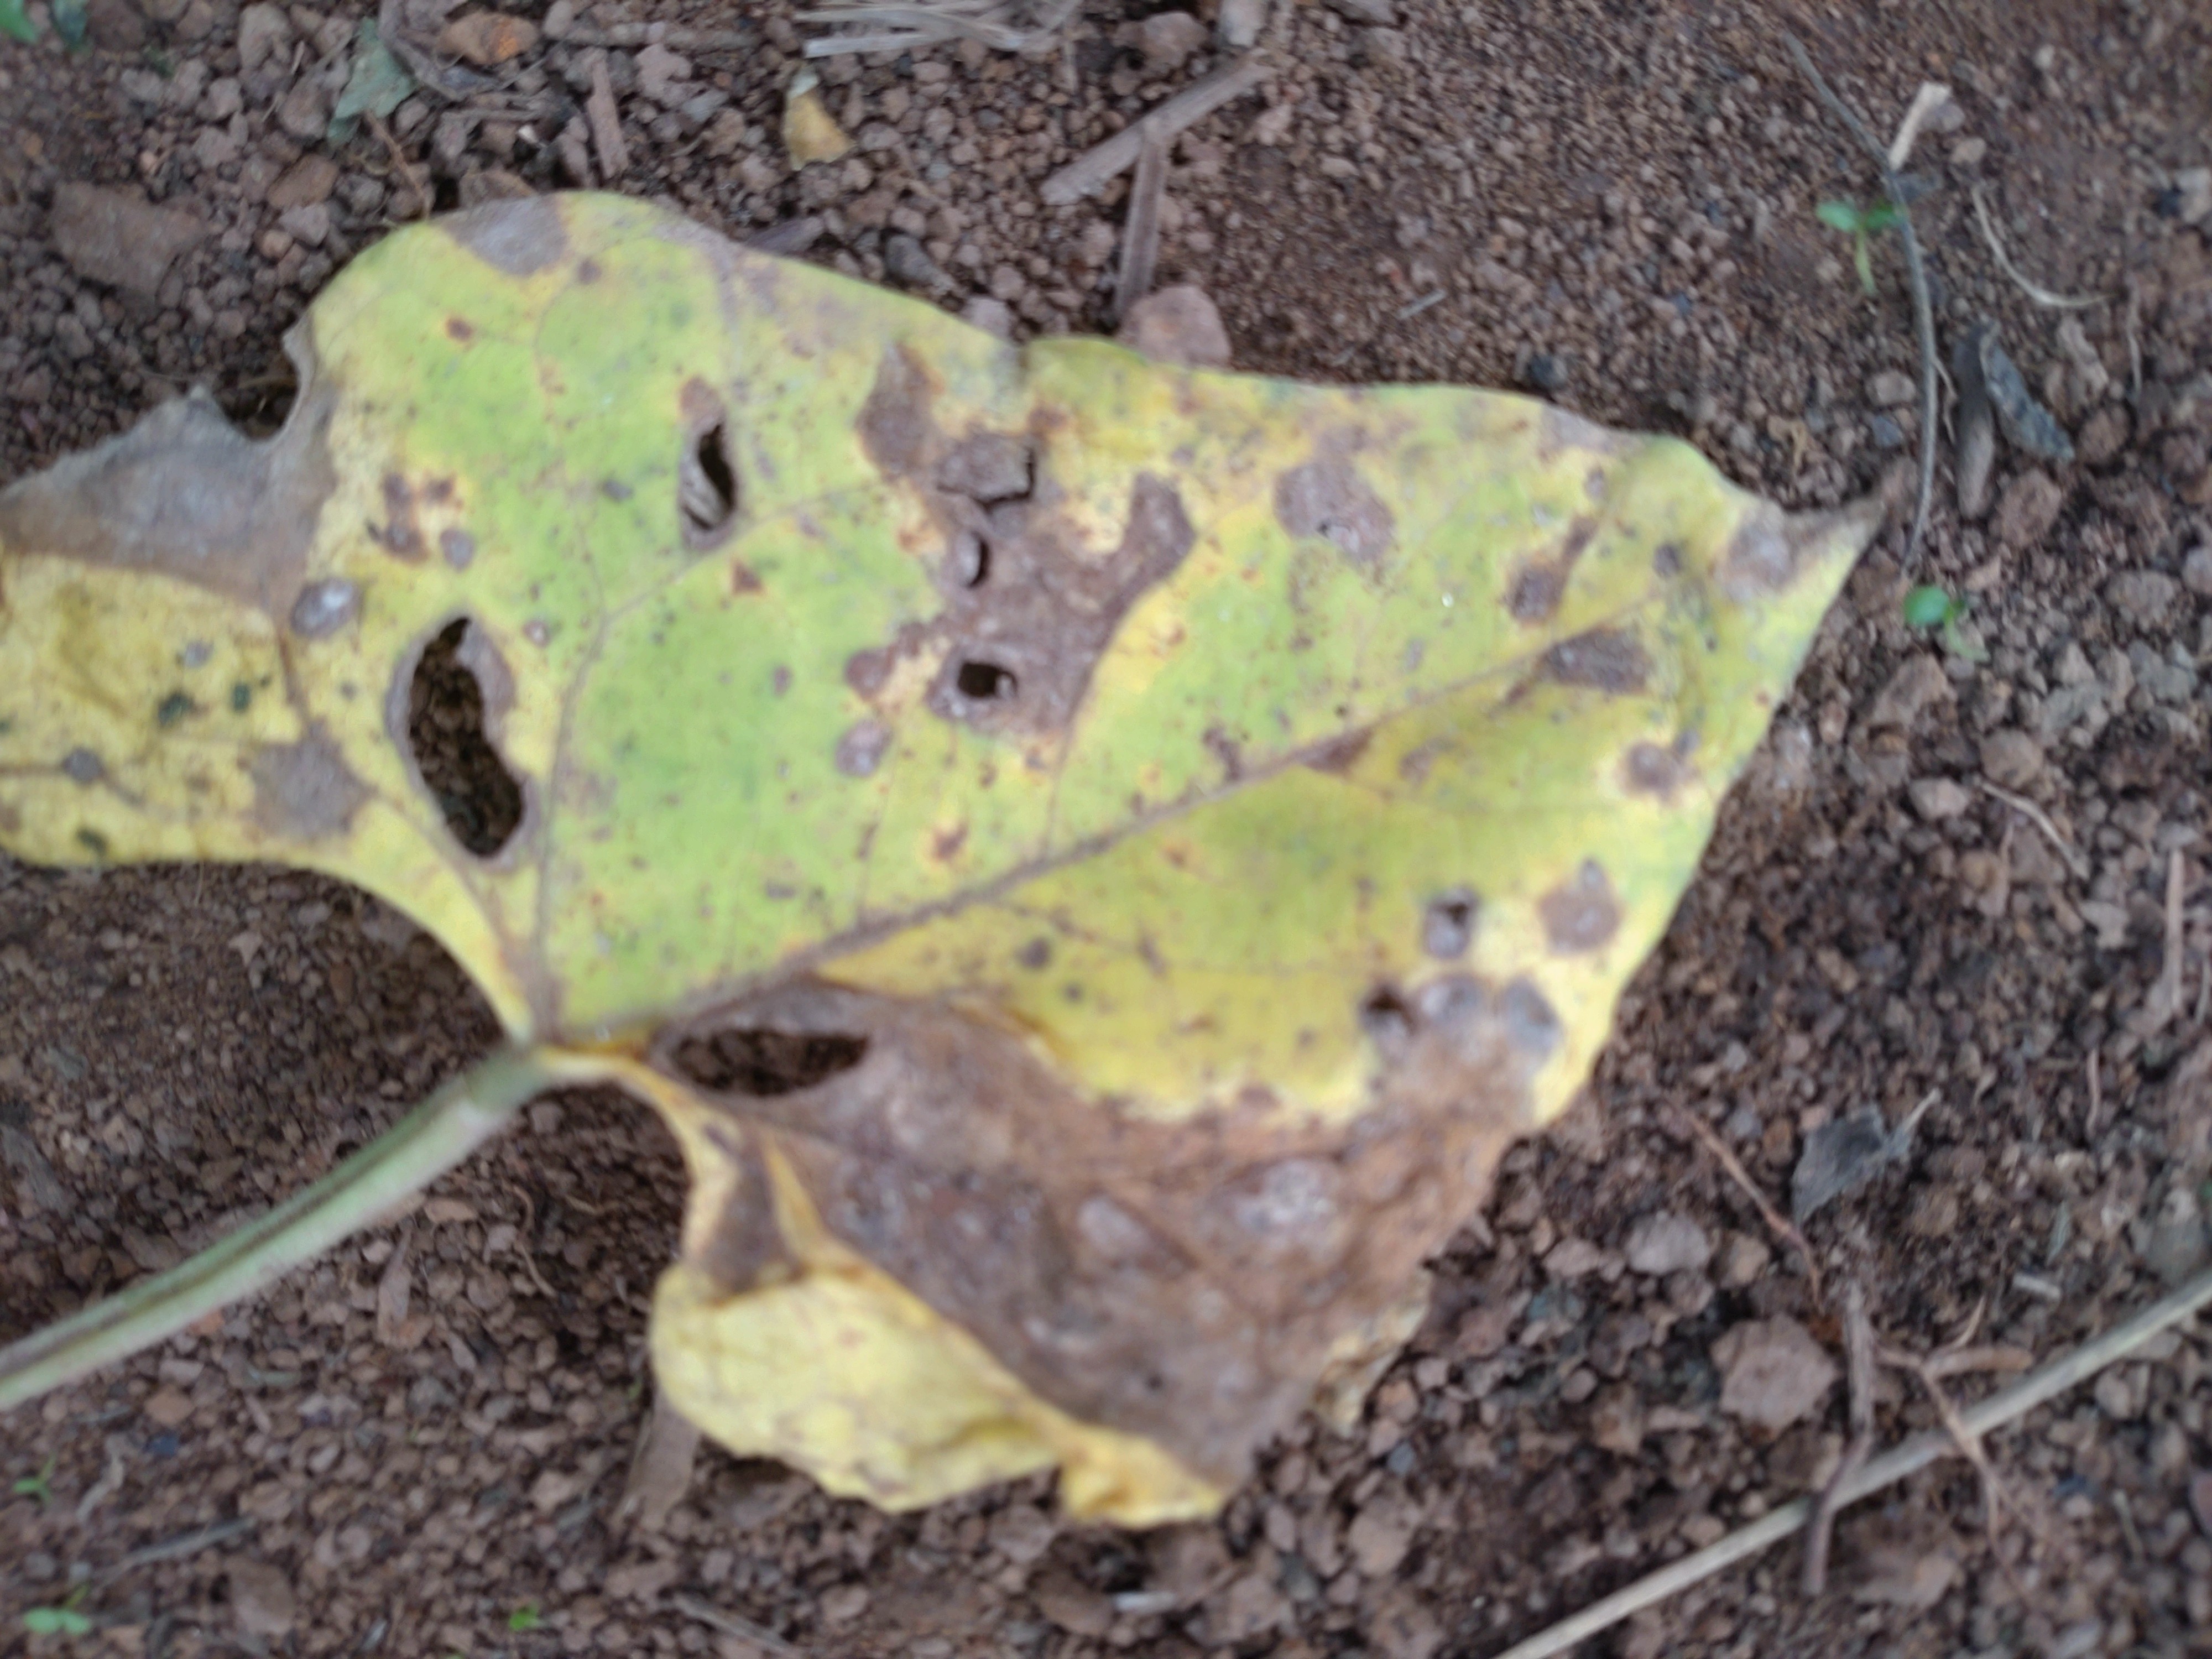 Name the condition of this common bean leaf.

anthracnose
